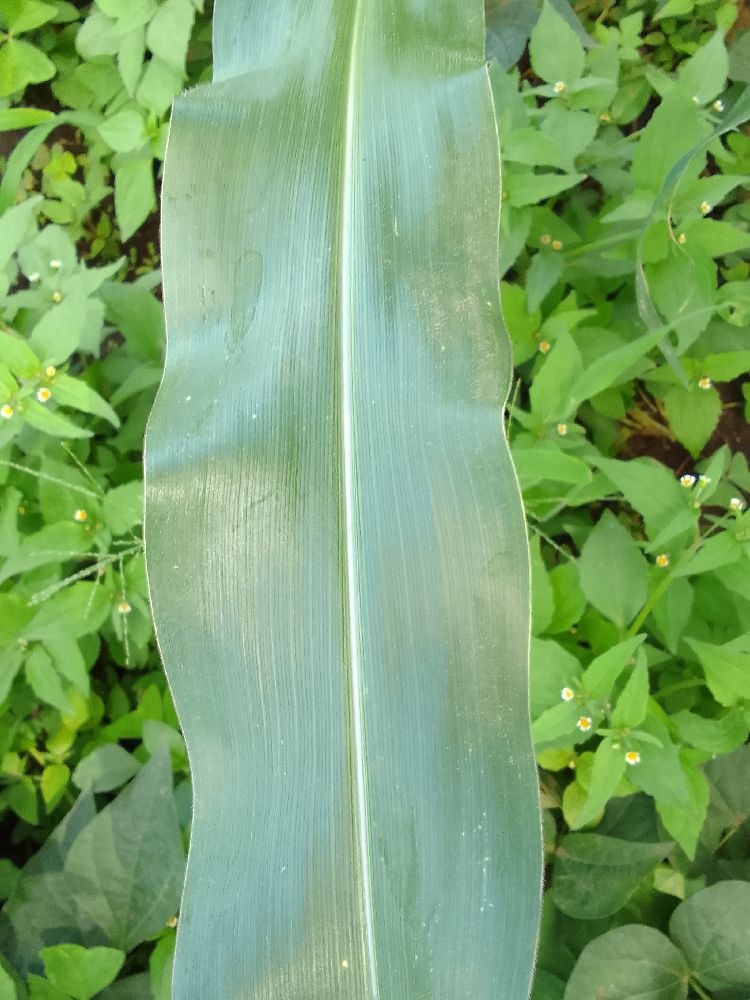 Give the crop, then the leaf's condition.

maize, healthy
